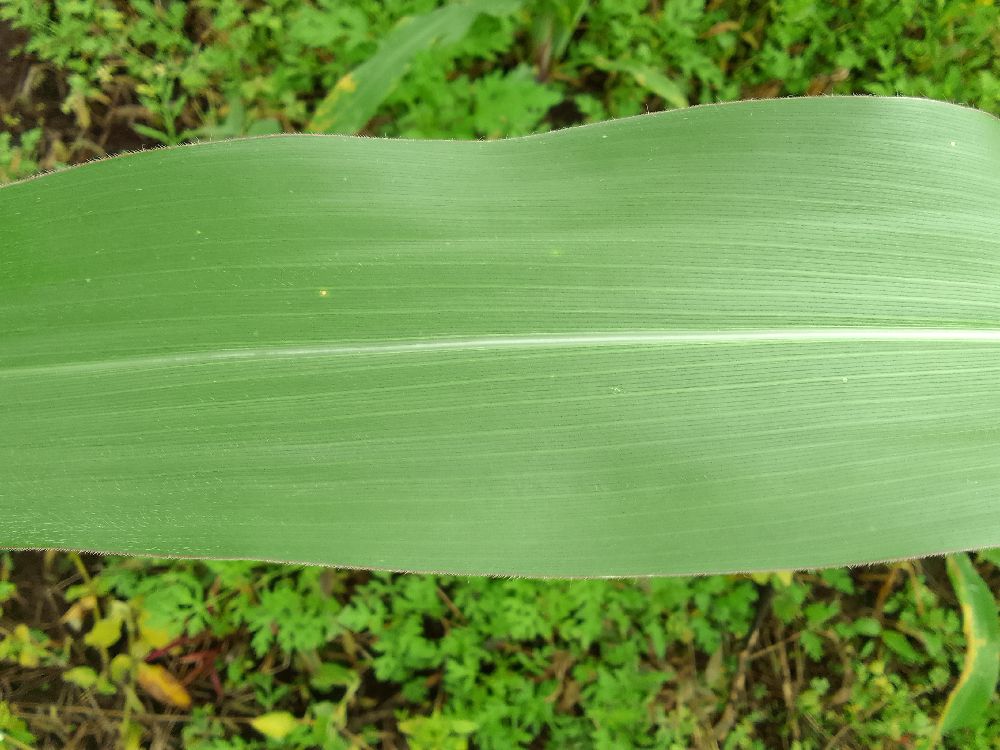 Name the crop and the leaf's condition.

maize, healthy
